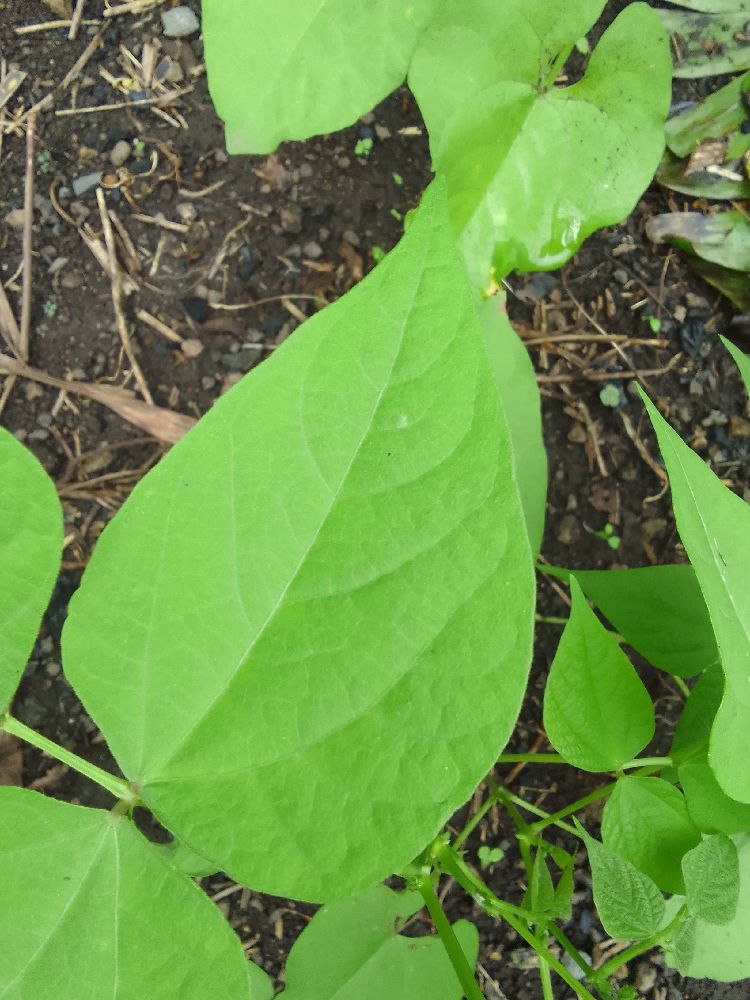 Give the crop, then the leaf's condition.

common bean, healthy
